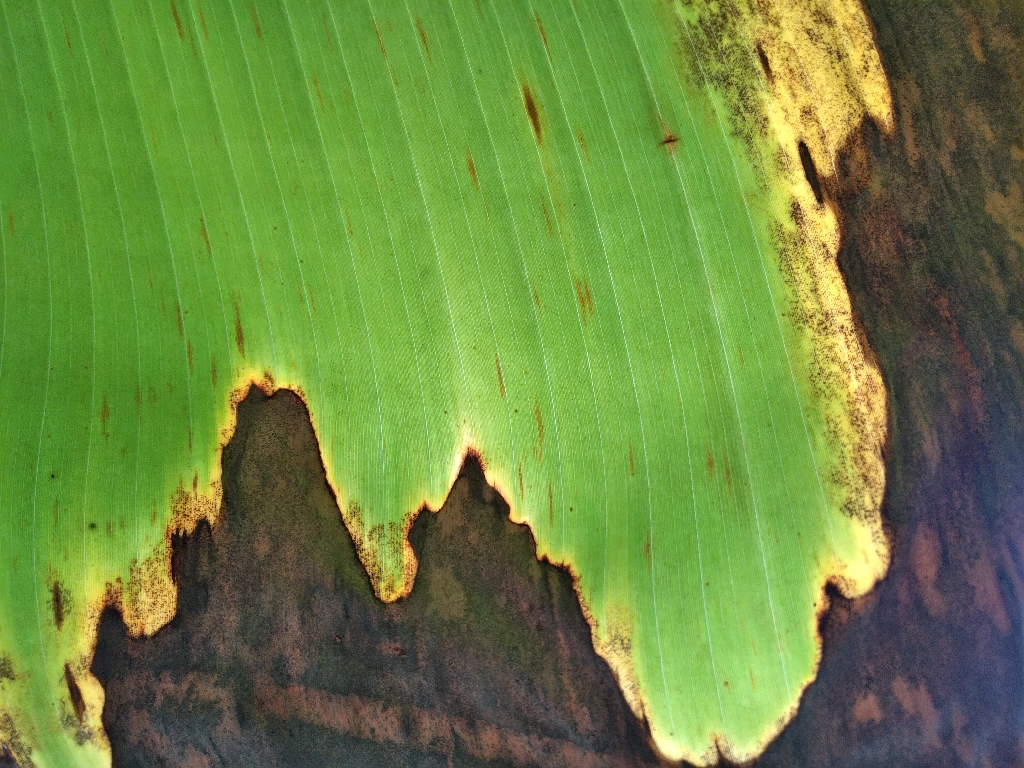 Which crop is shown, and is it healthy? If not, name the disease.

banana, black sigatoka
